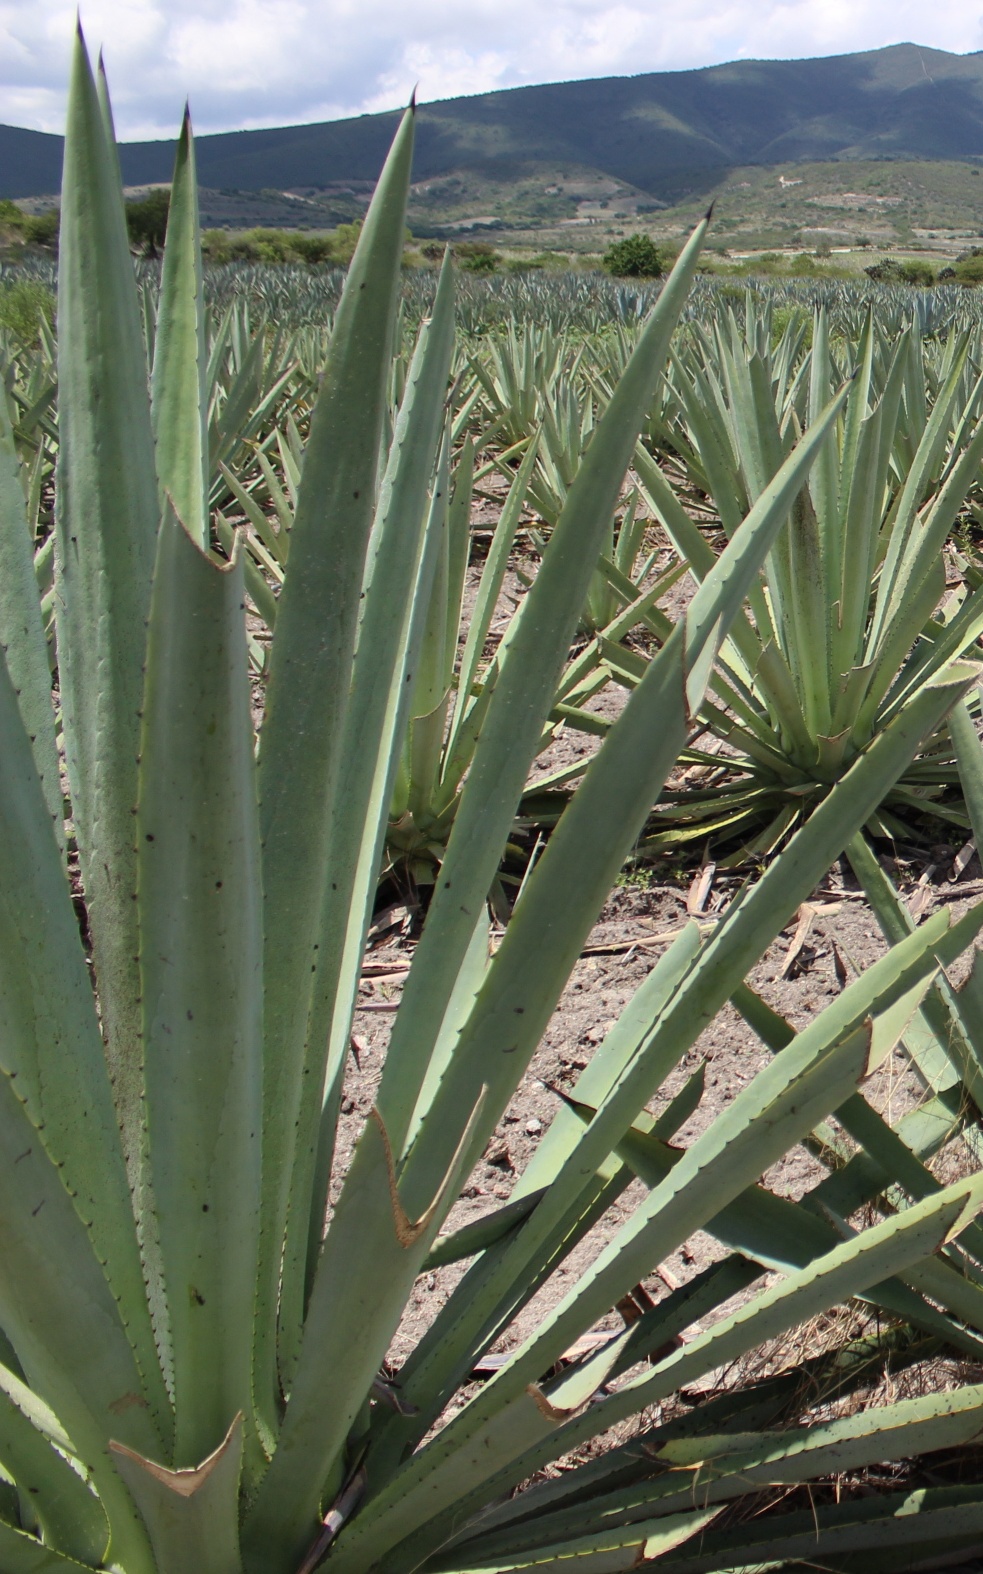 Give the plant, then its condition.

agave, healthy
